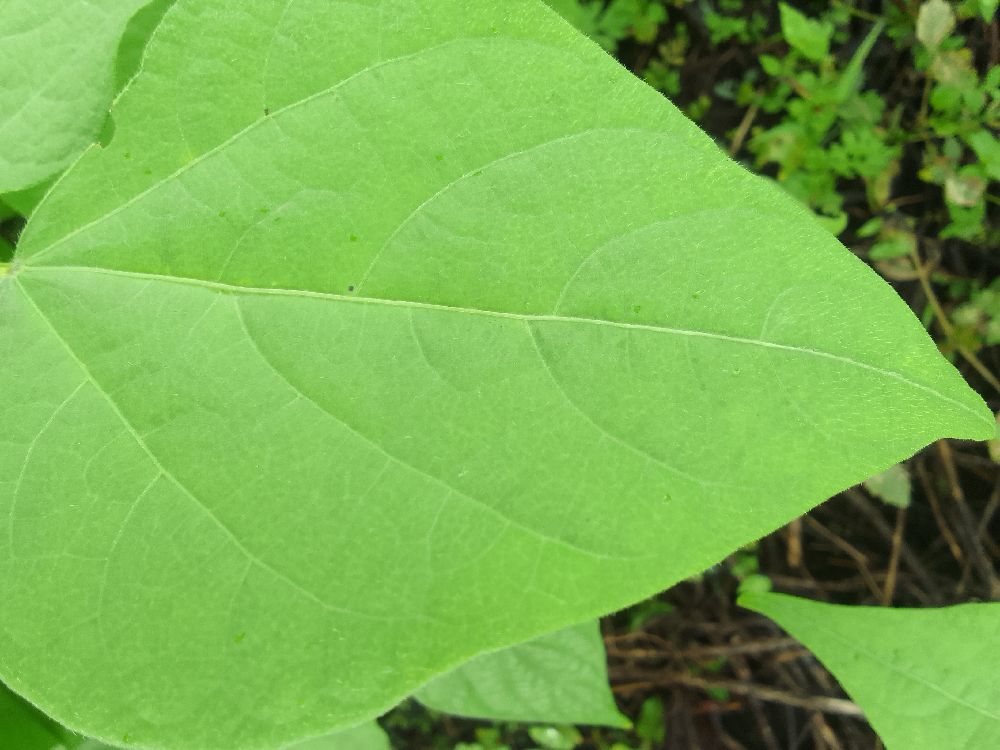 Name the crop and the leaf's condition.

common bean, healthy
